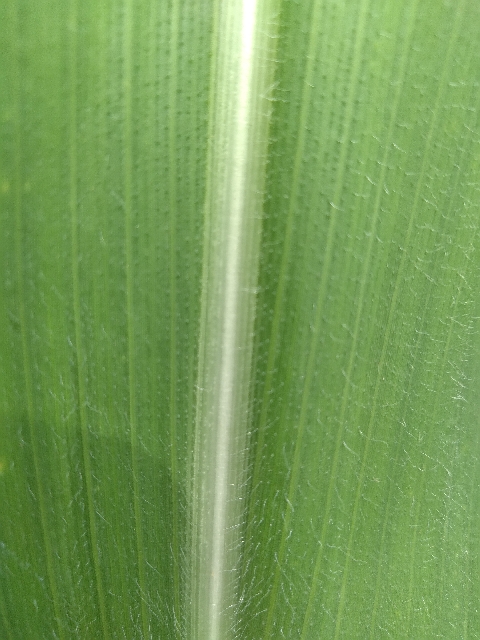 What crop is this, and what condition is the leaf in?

maize, healthy
